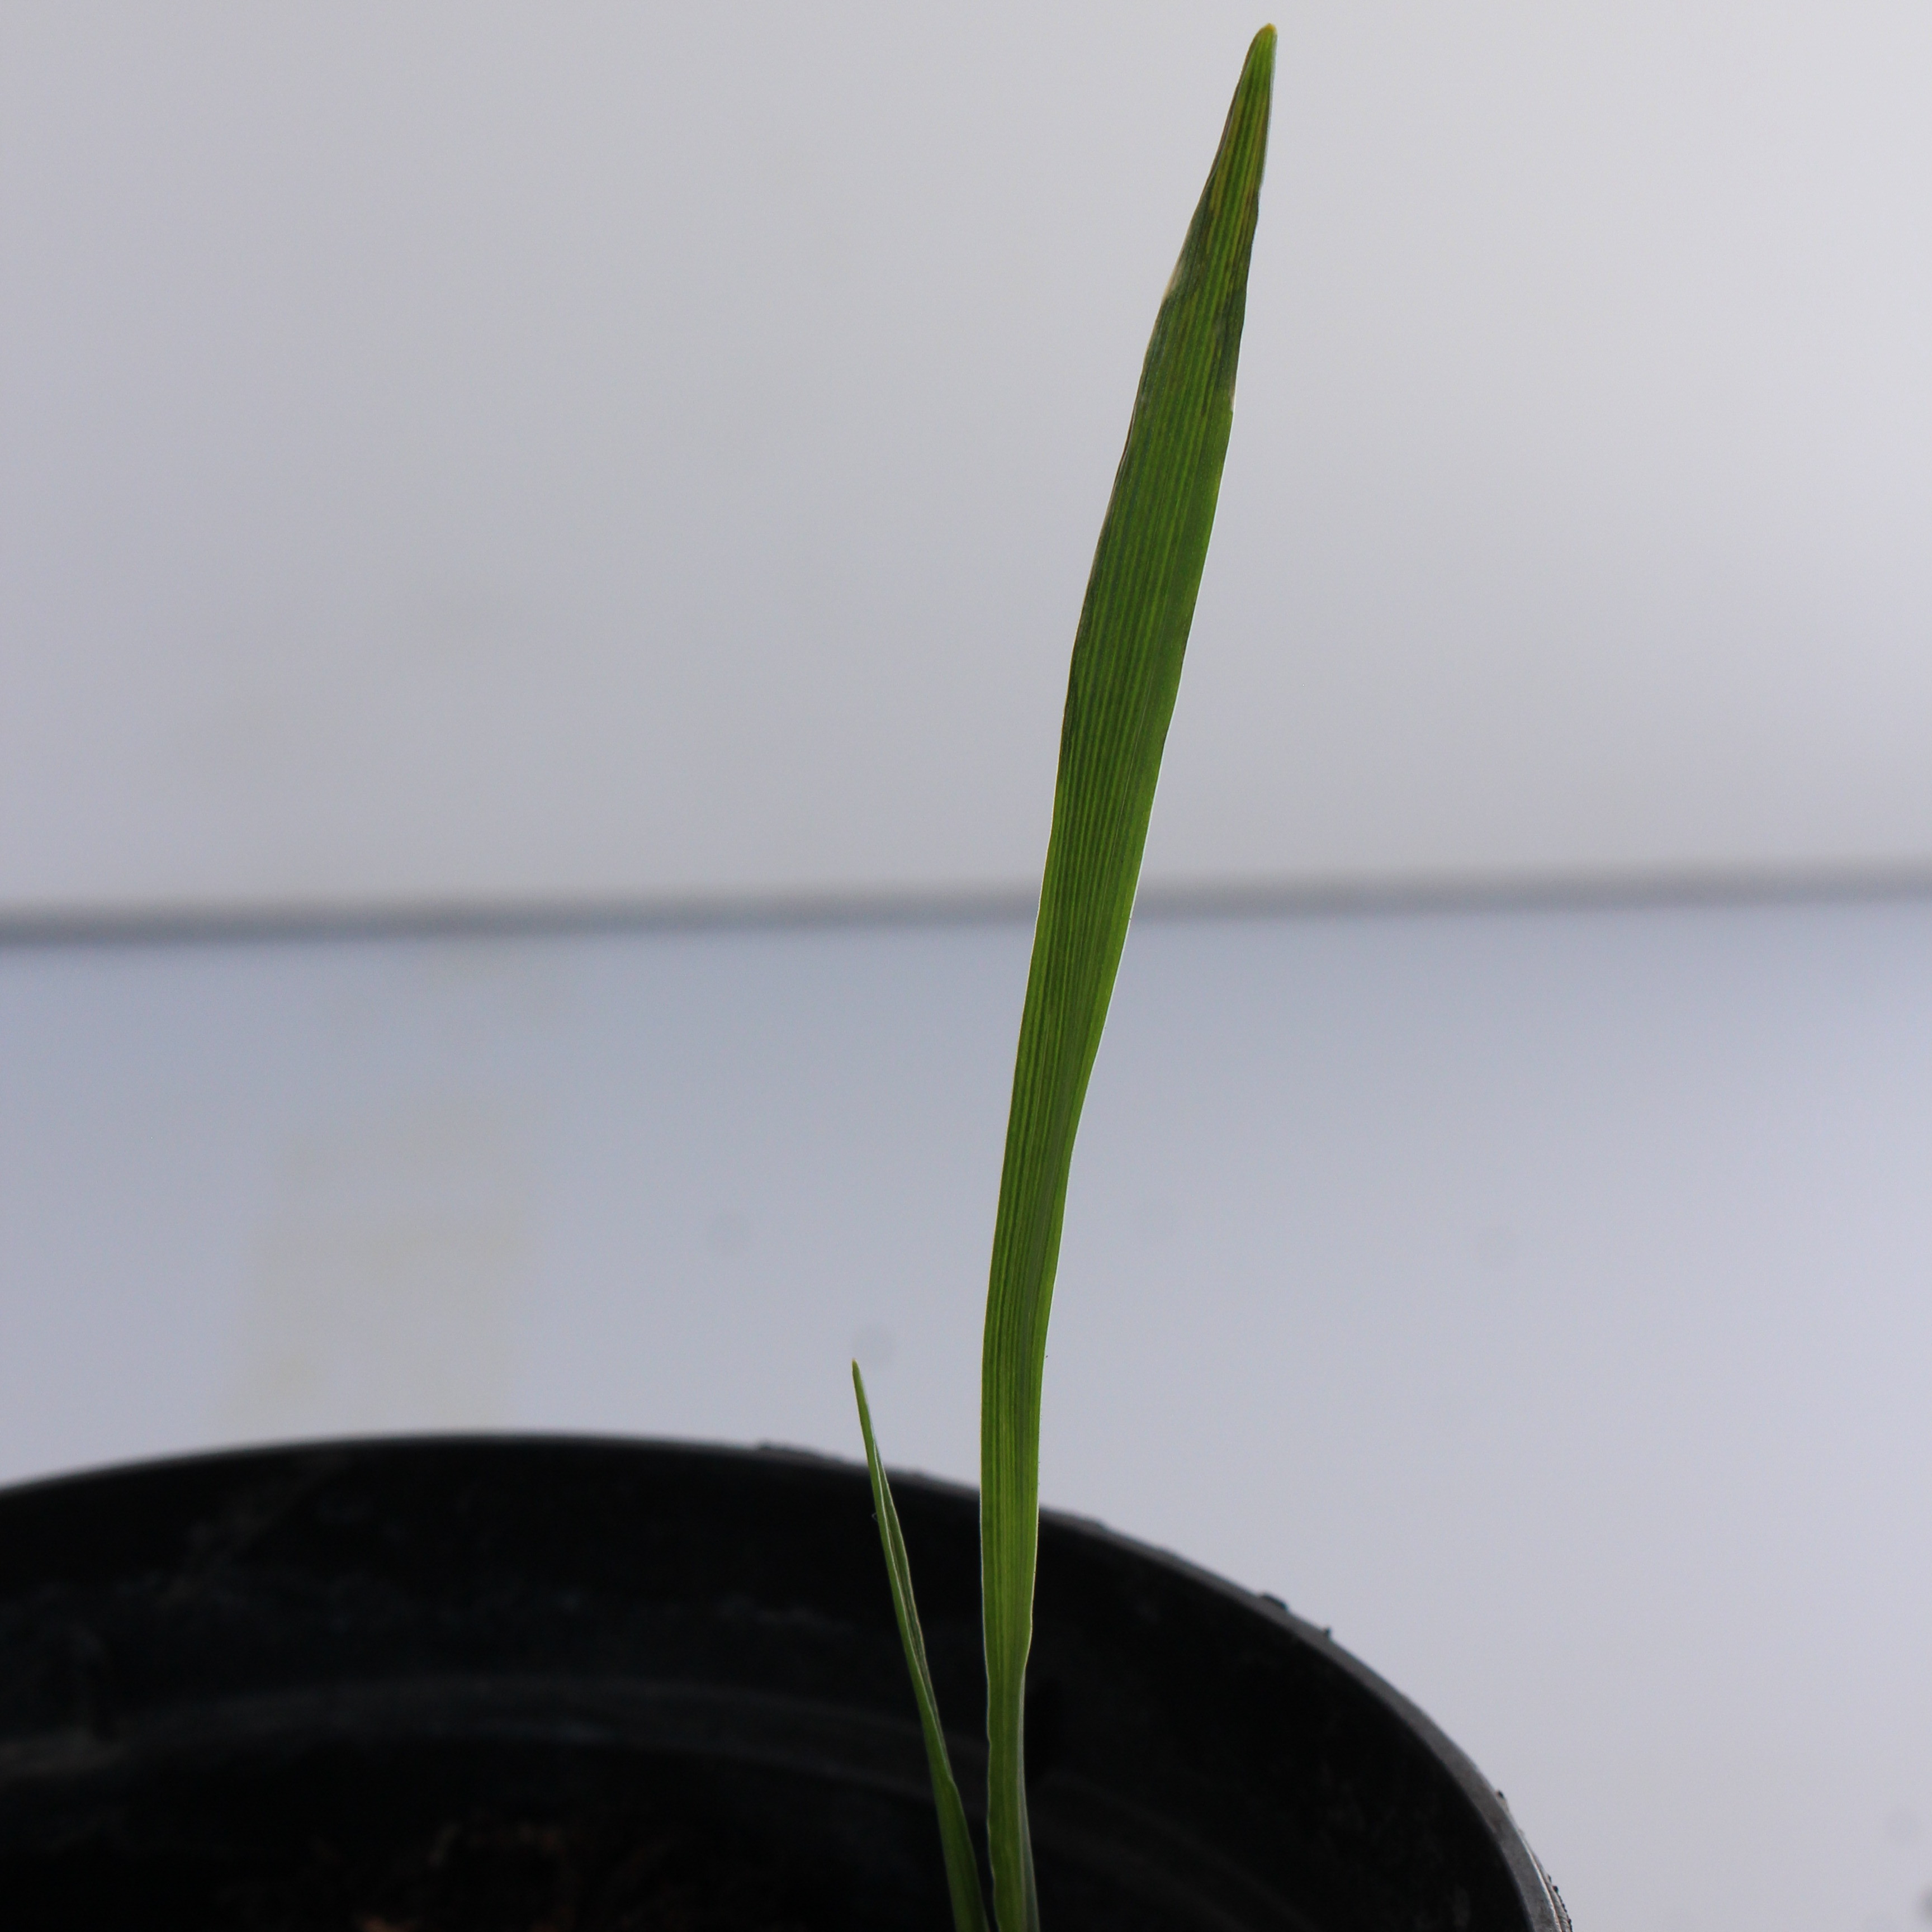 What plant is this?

Avena sterilis
